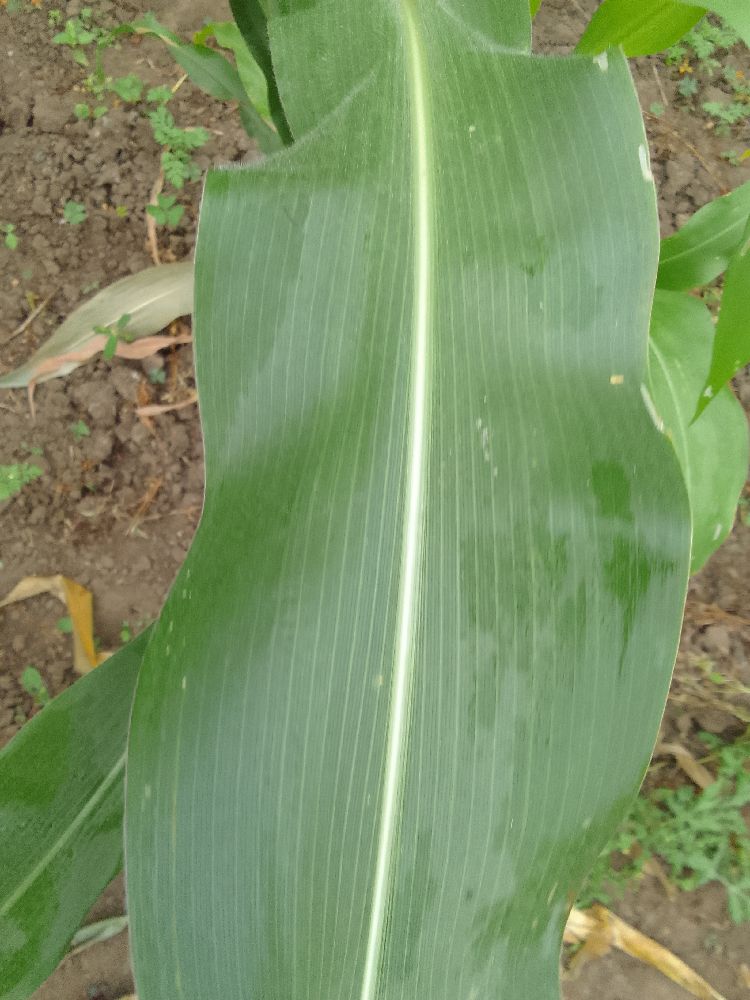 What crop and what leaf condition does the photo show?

maize, healthy
